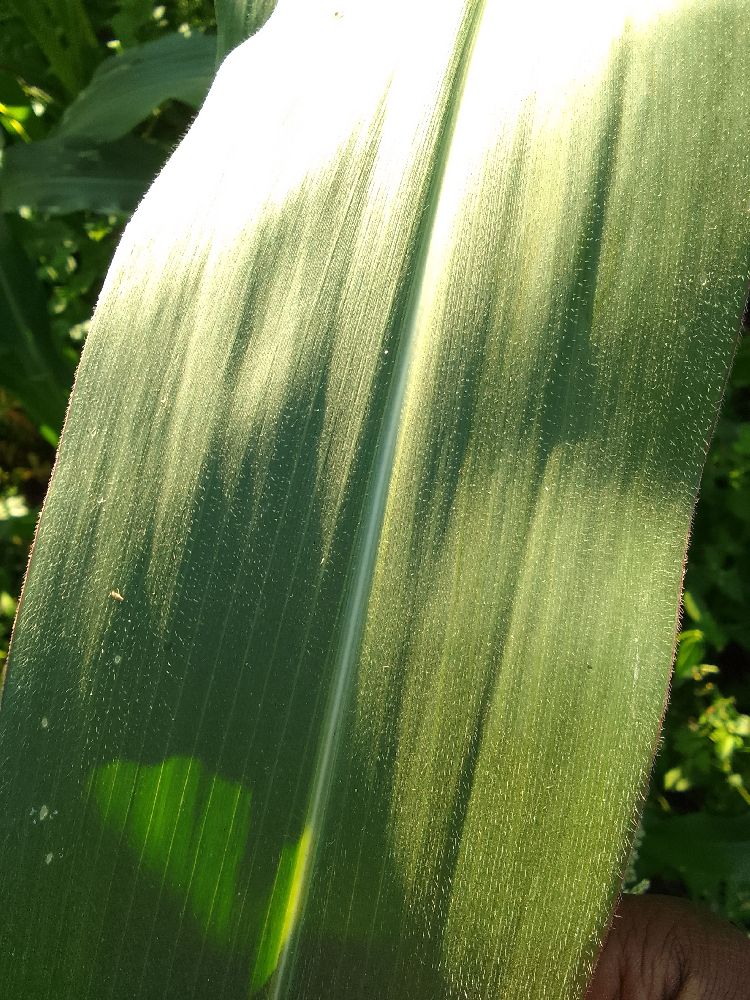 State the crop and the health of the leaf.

maize, healthy
